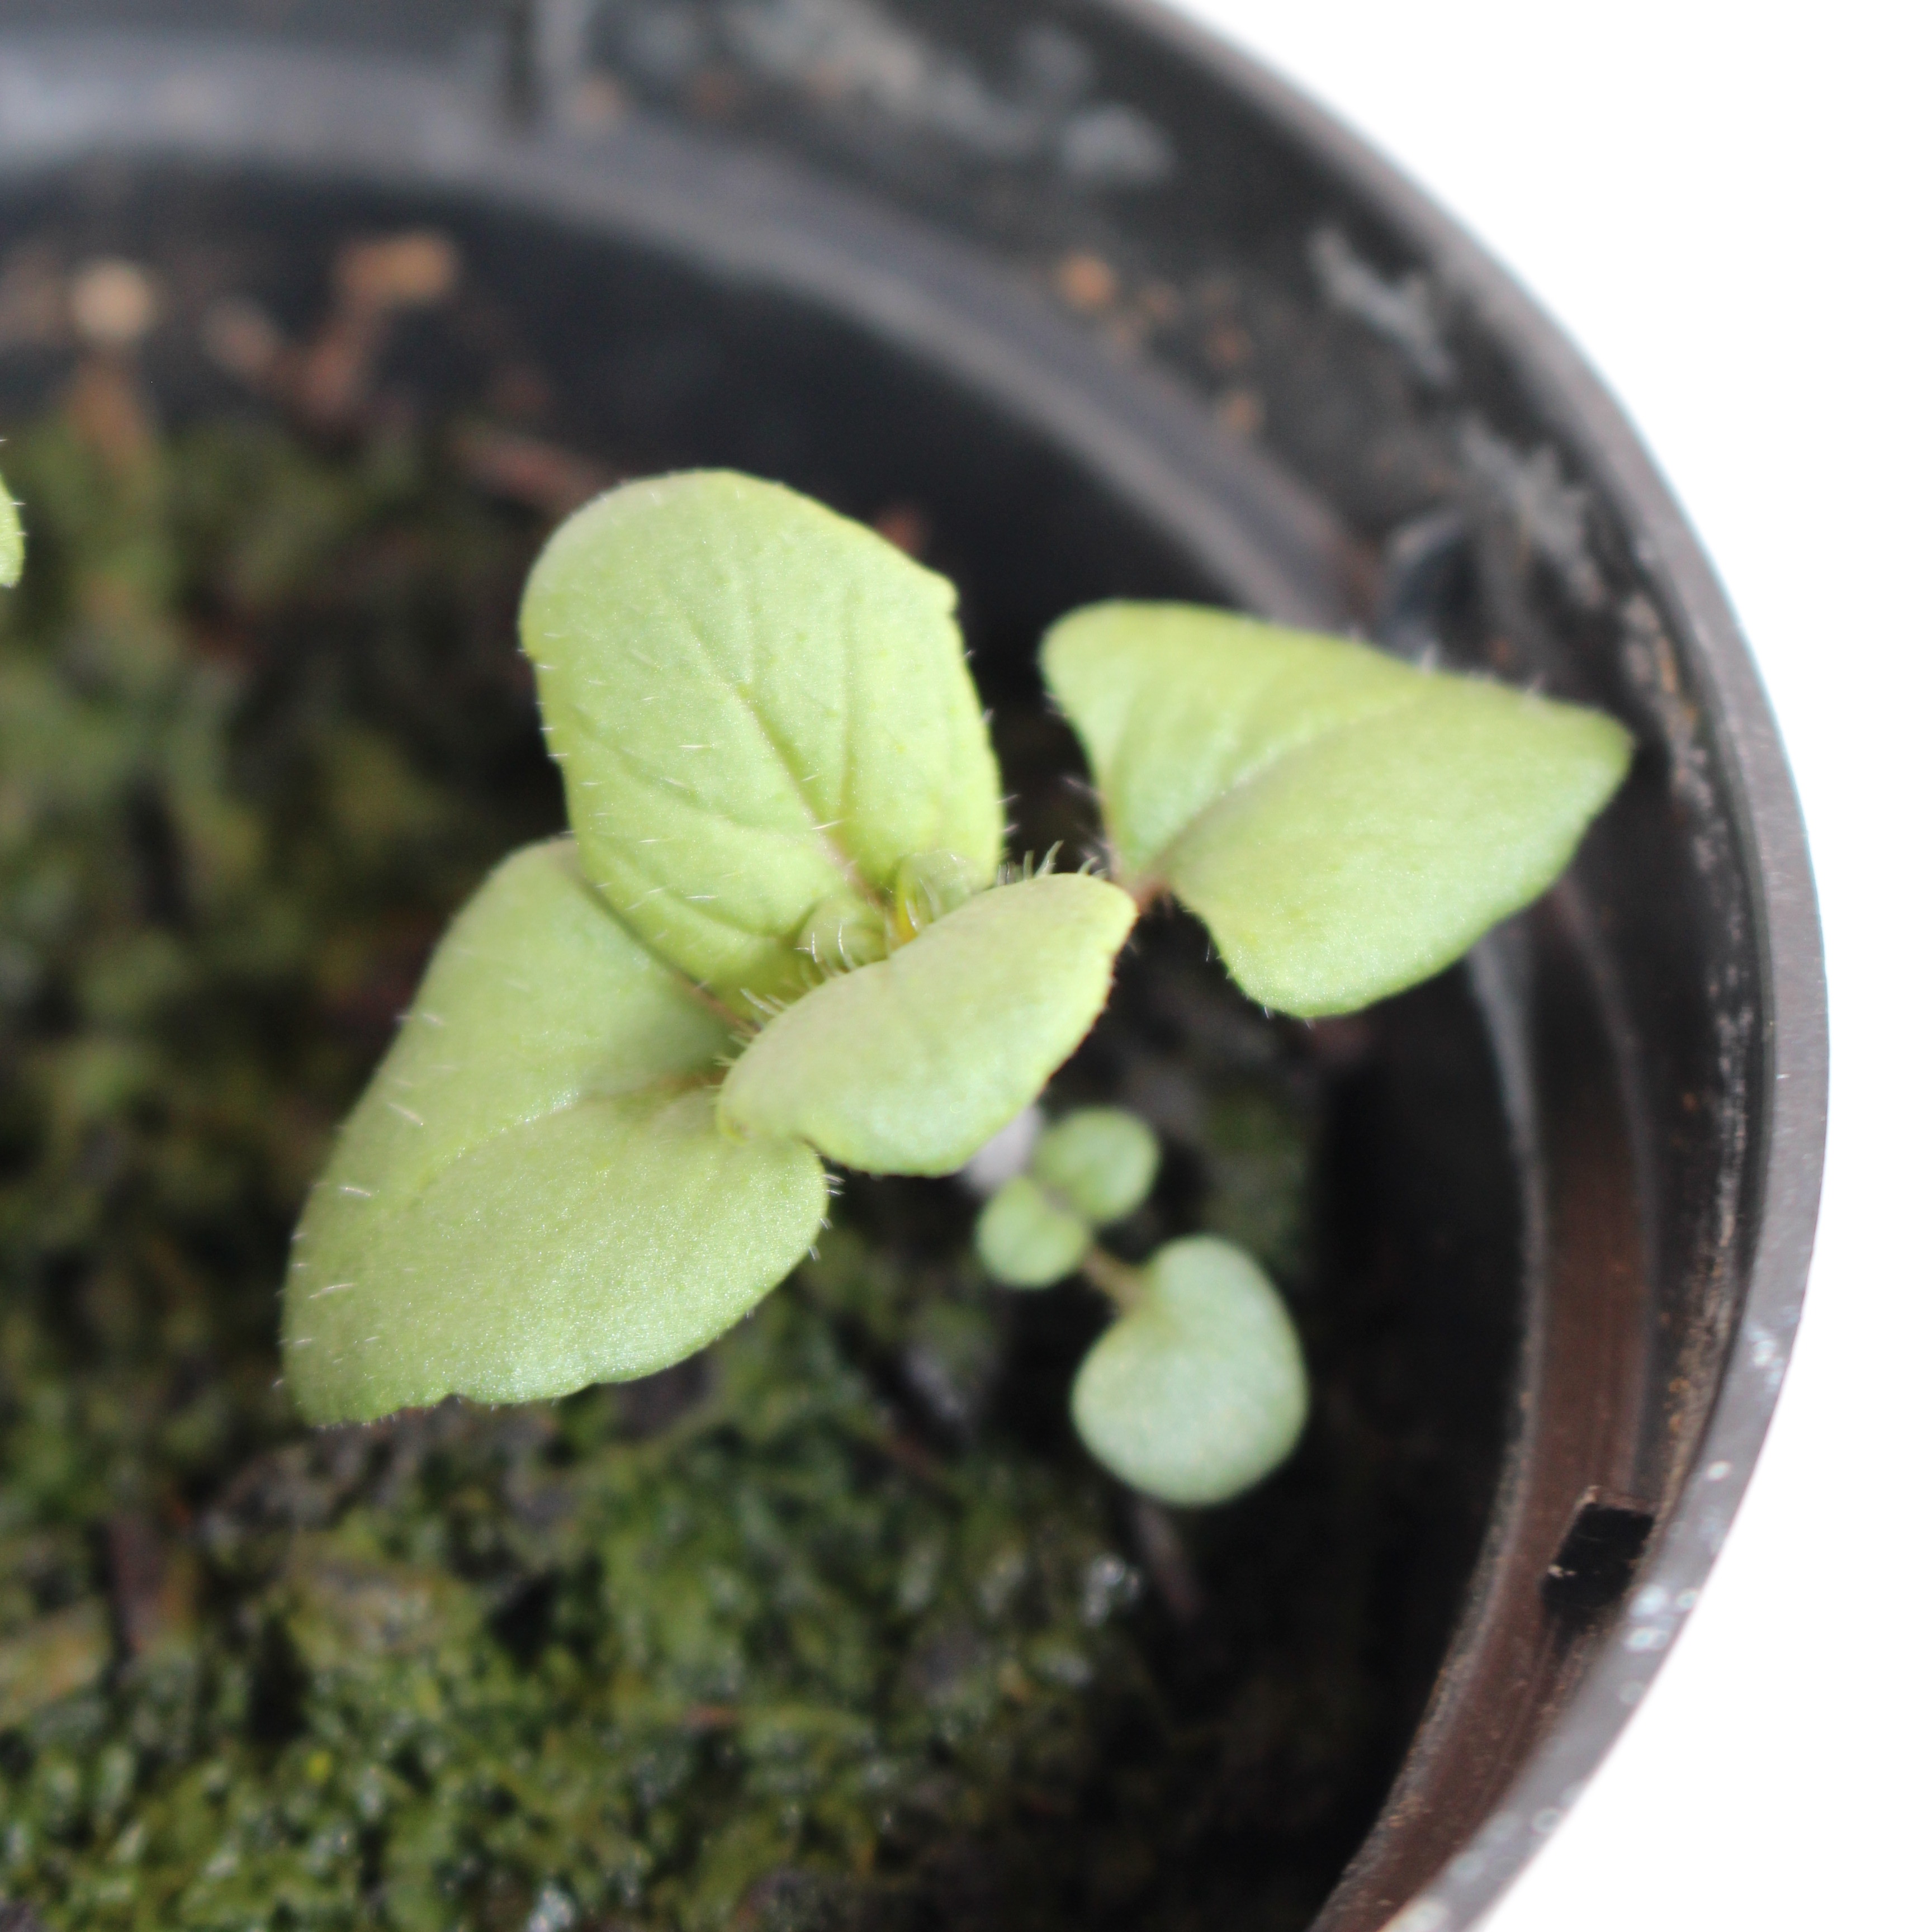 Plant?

Veronica persica
